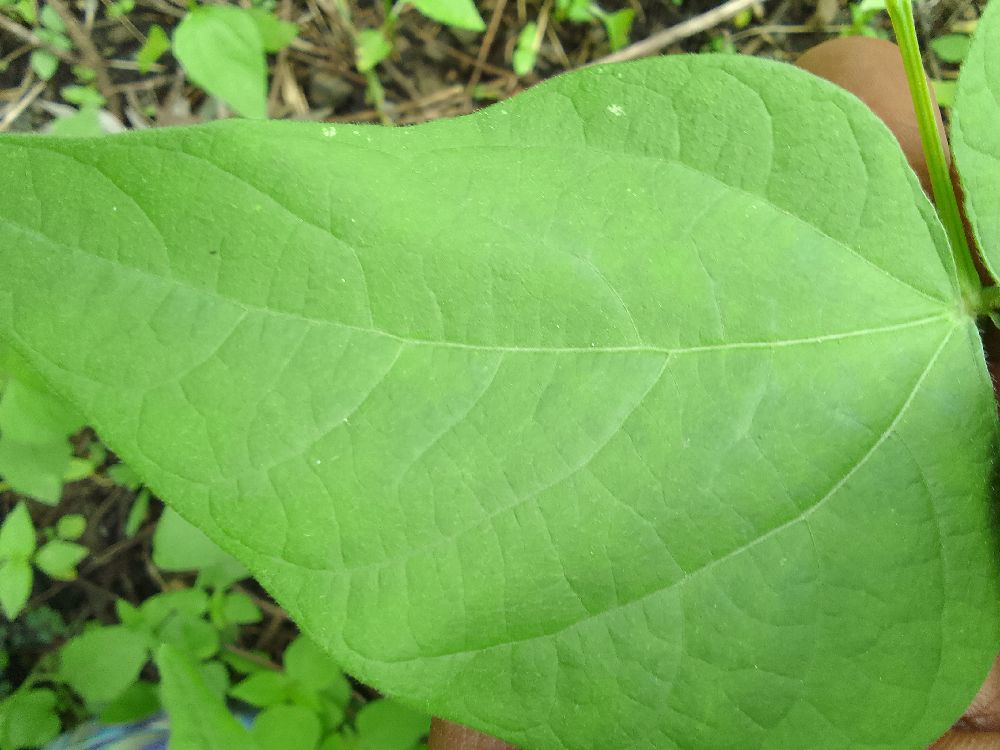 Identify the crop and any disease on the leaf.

common bean, healthy
